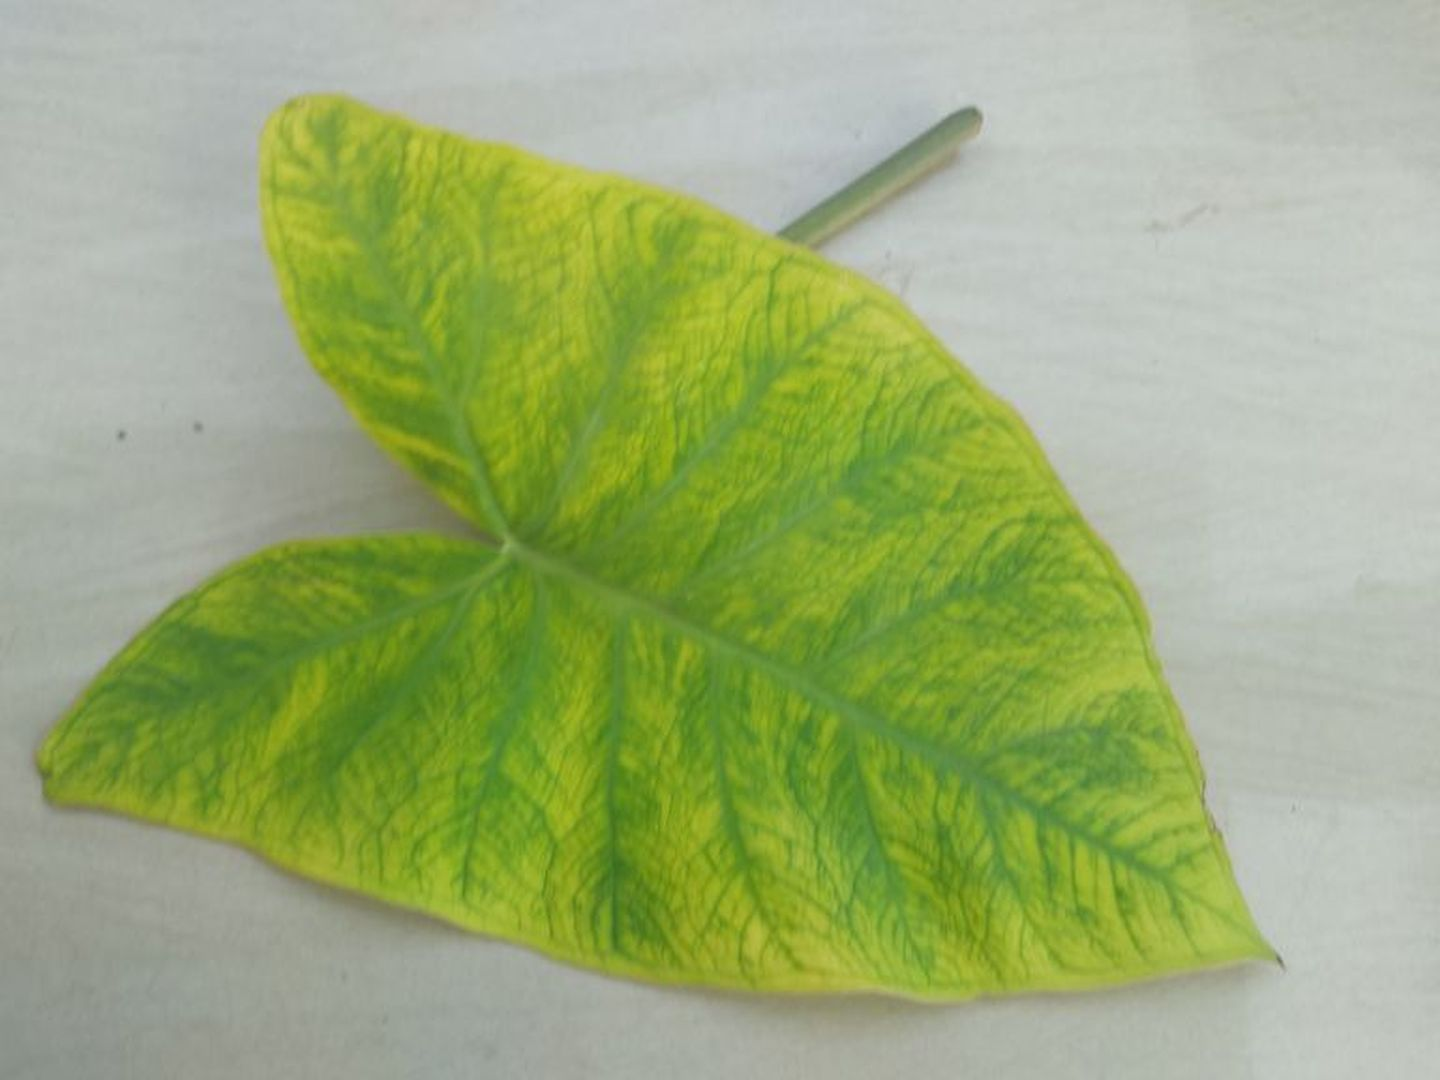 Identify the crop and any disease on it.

taro, mosaic
